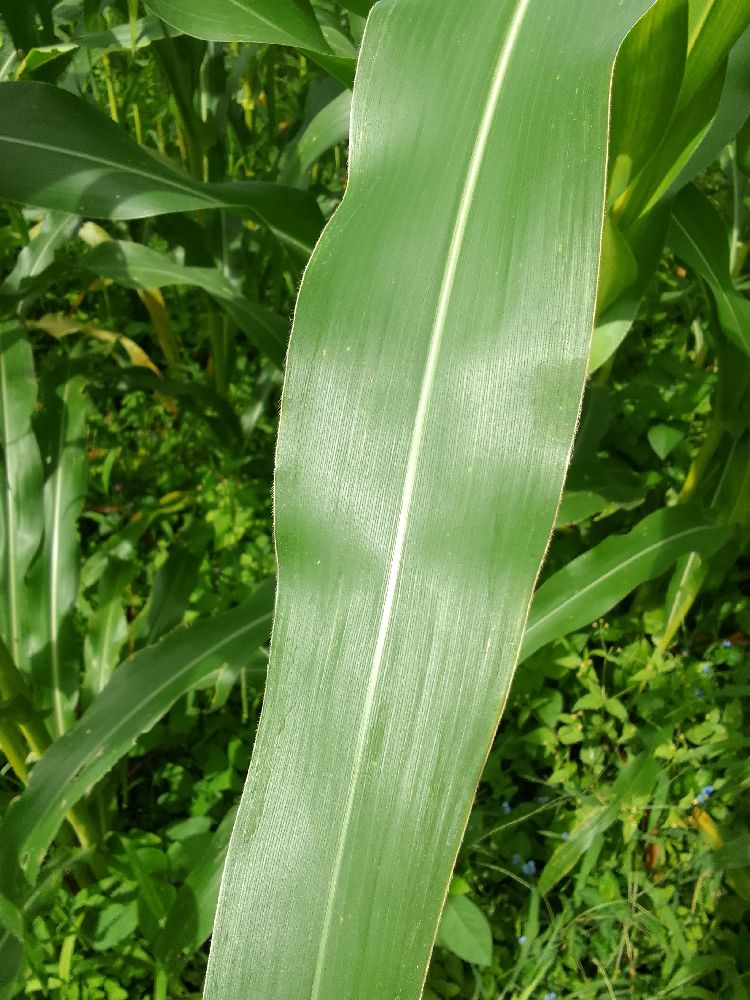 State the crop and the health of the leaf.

maize, healthy
